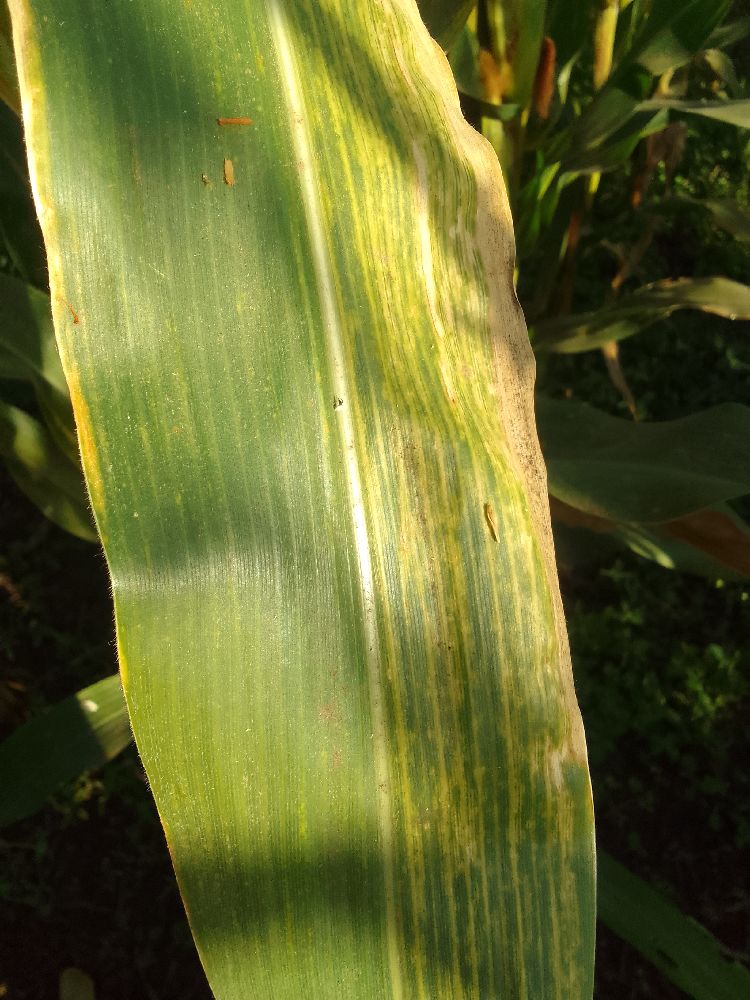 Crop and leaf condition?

maize, maize lethal necrosis
